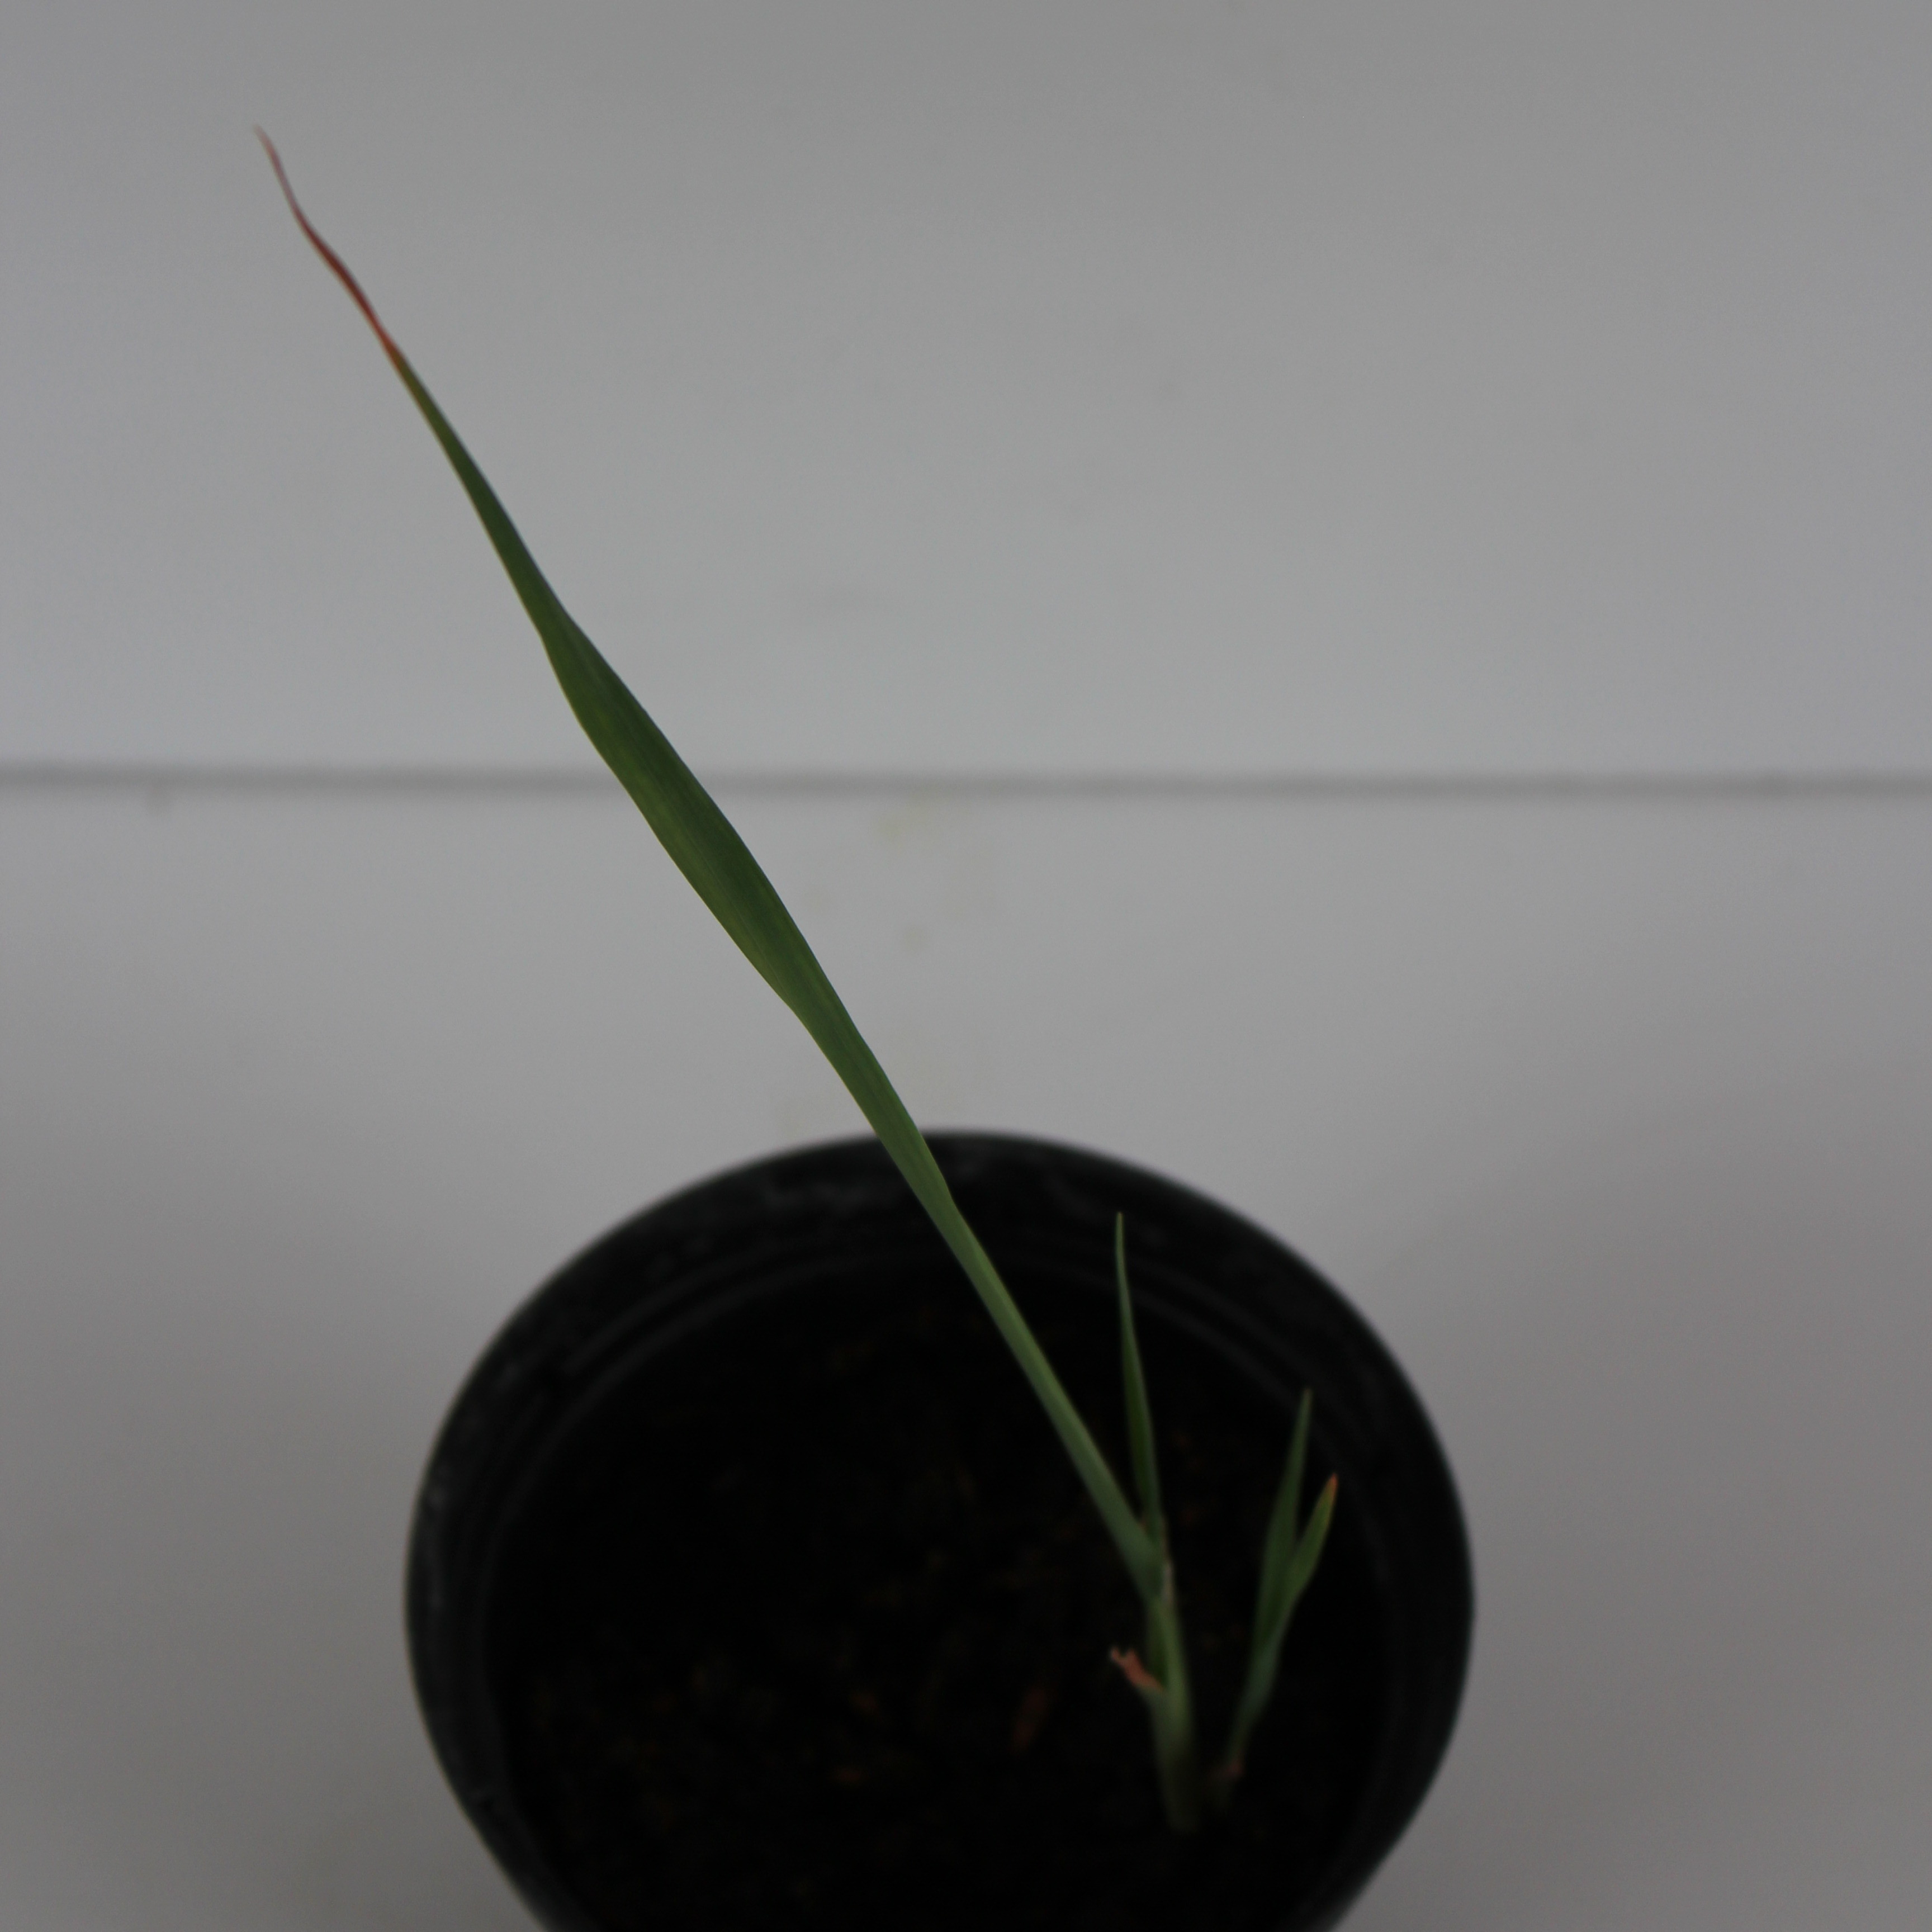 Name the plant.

Avena sterilis
